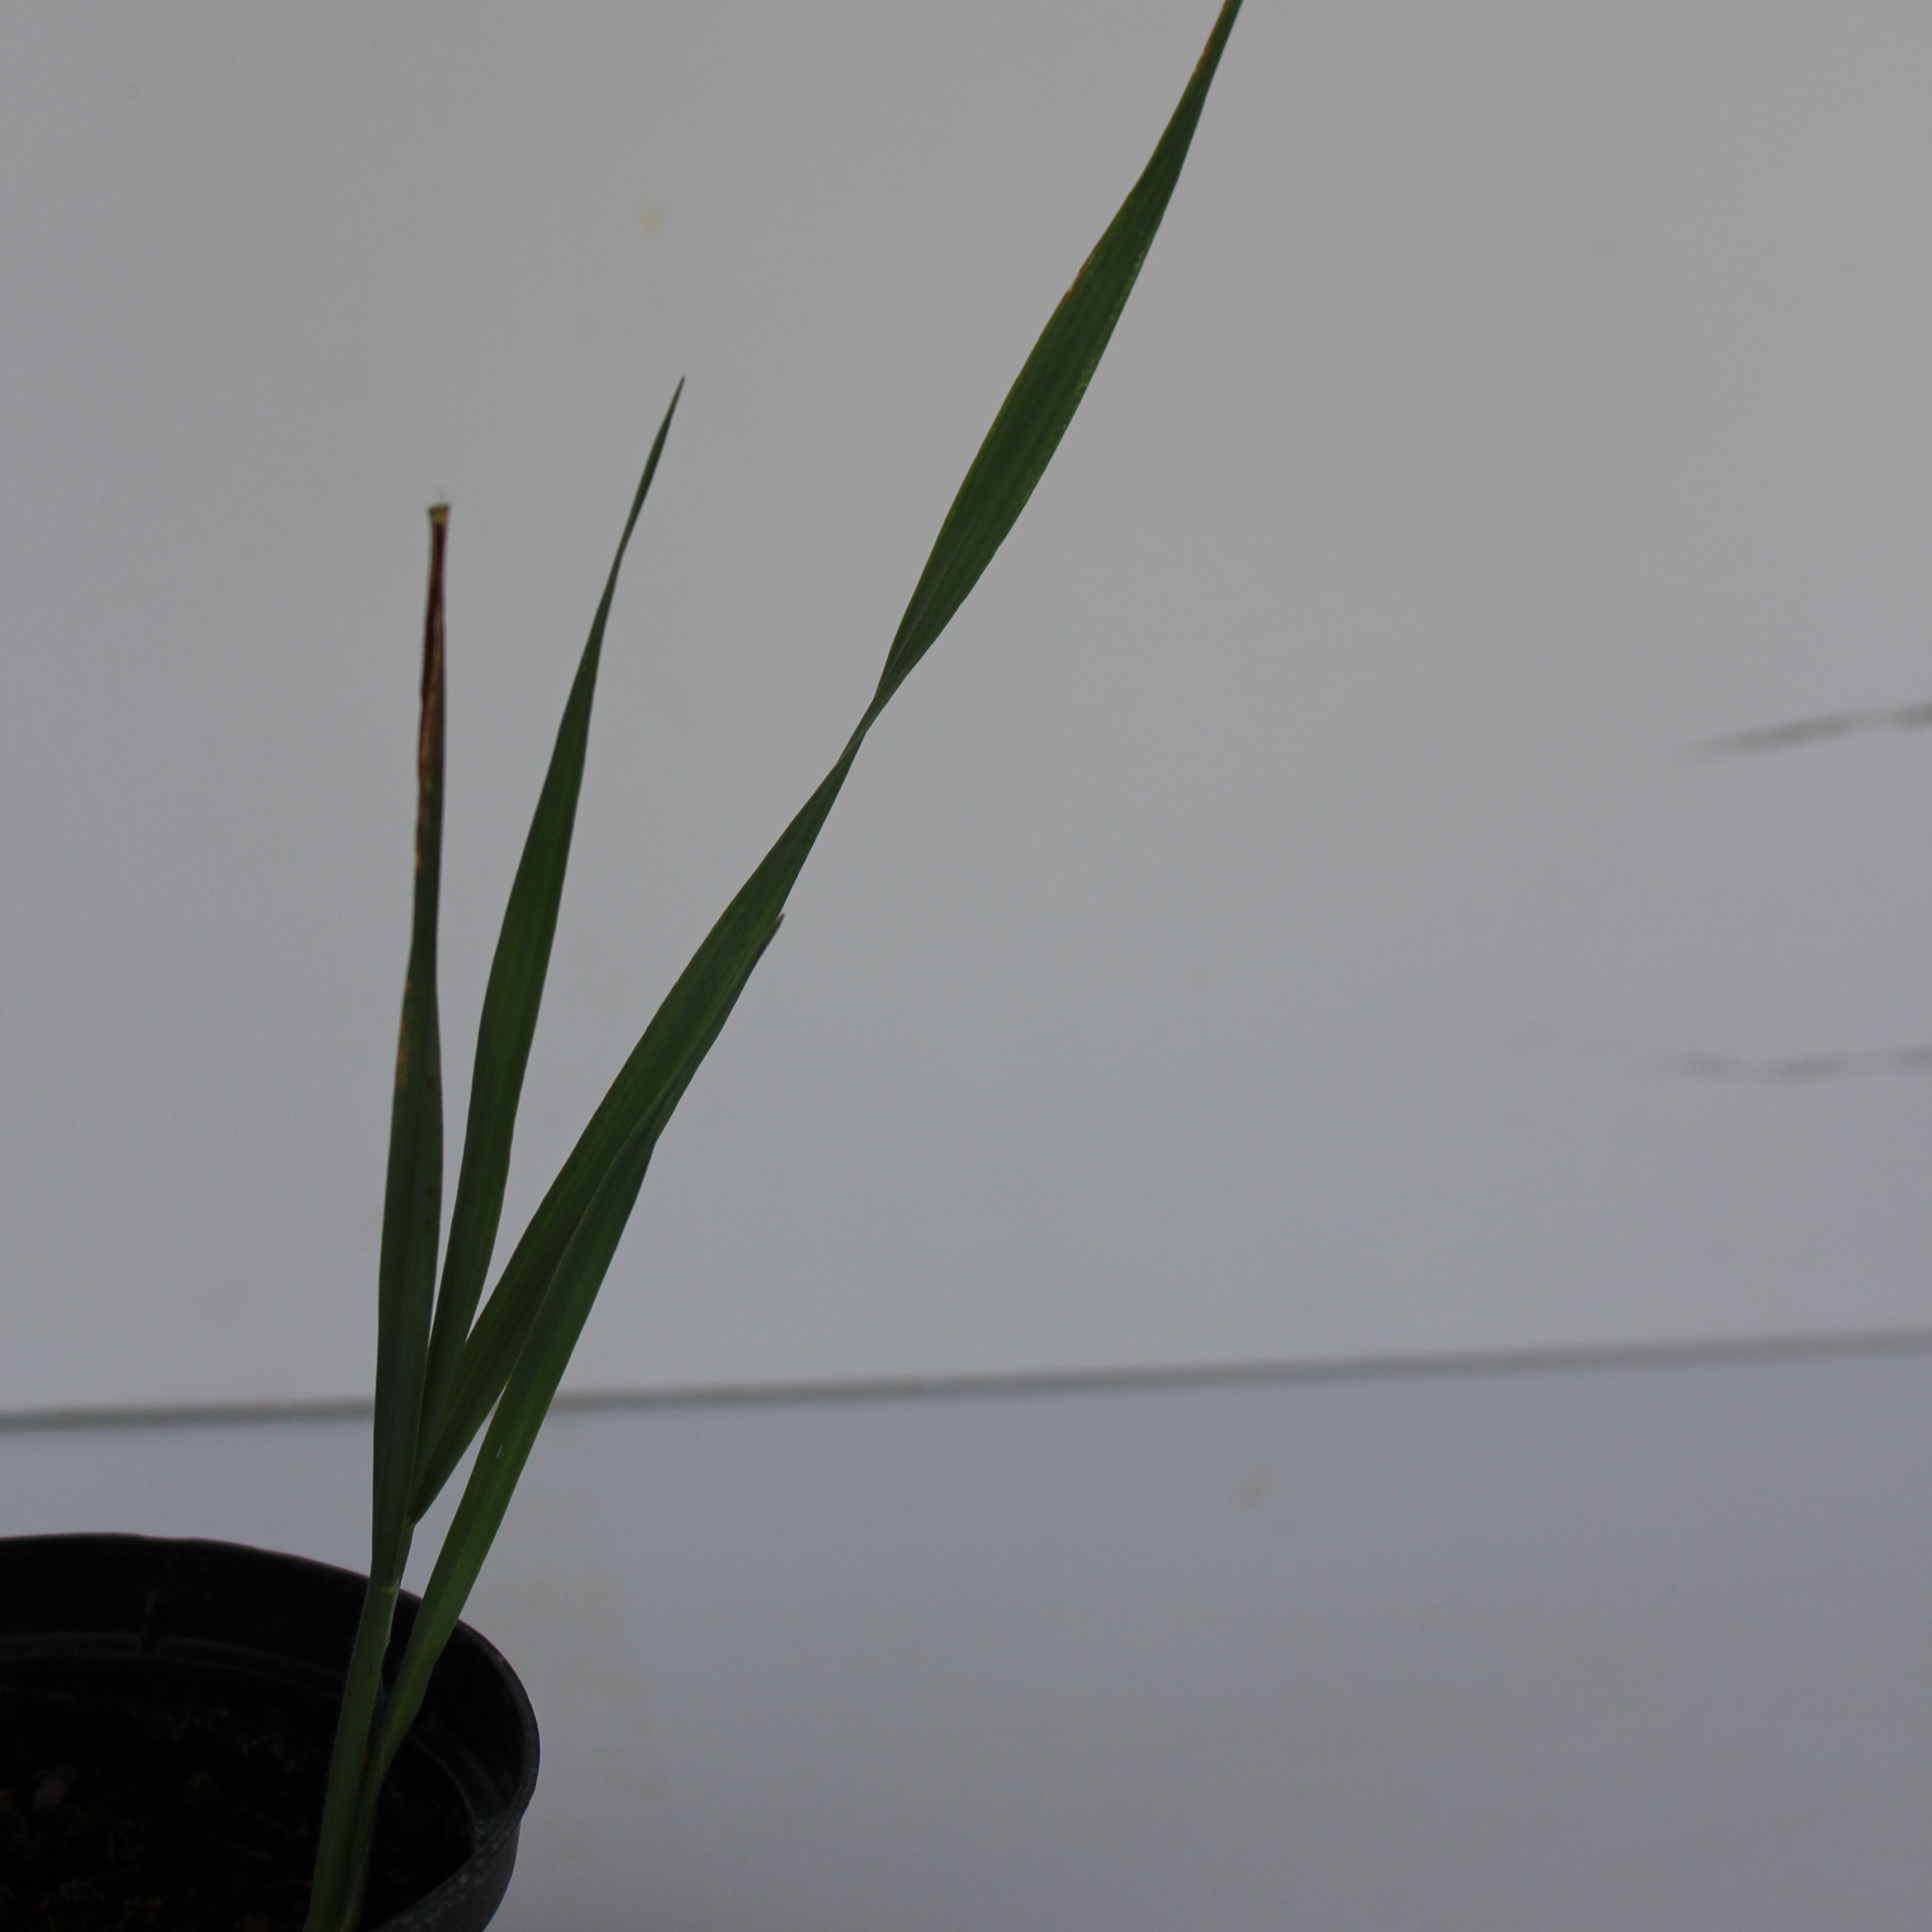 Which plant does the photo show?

Avena sterilis
